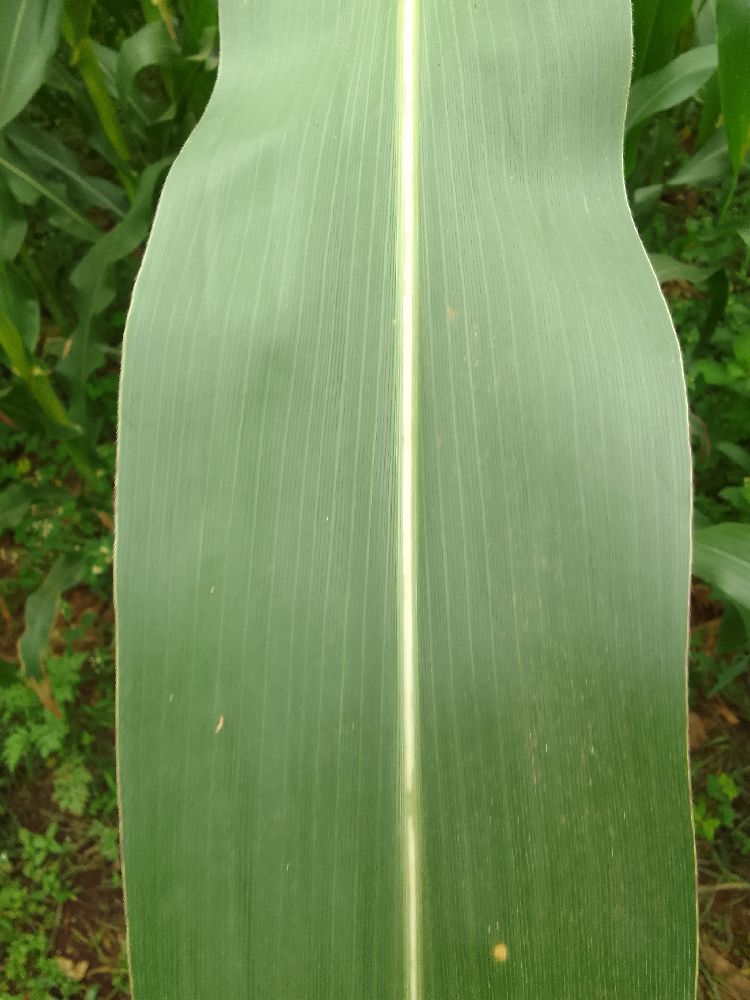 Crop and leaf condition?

maize, healthy
